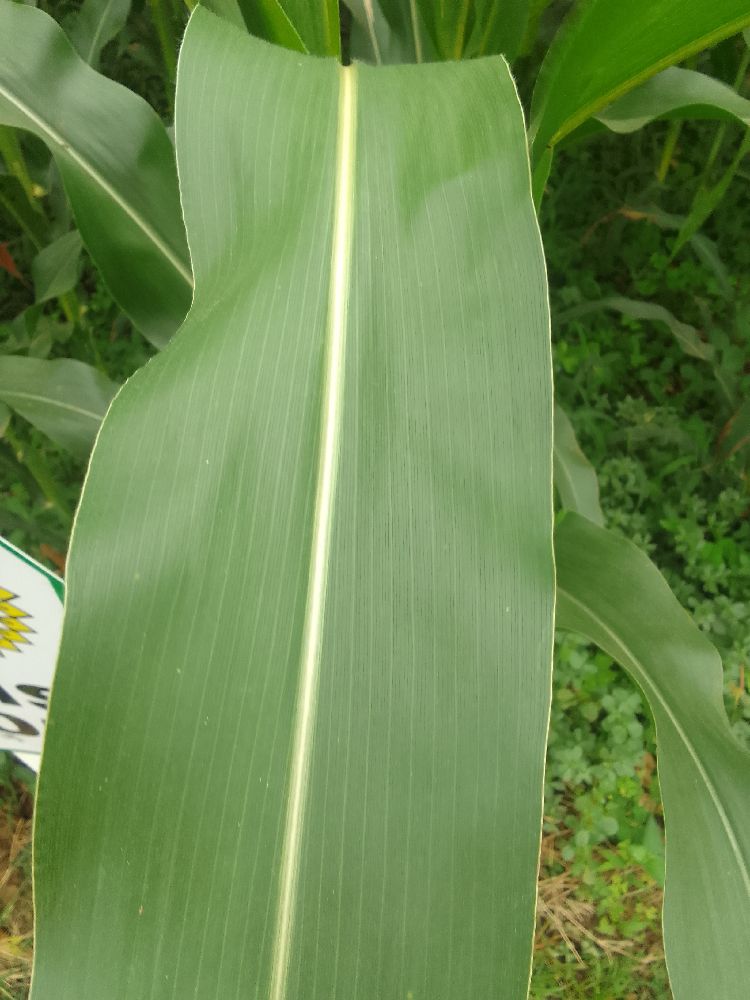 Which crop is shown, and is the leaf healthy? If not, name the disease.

maize, healthy
